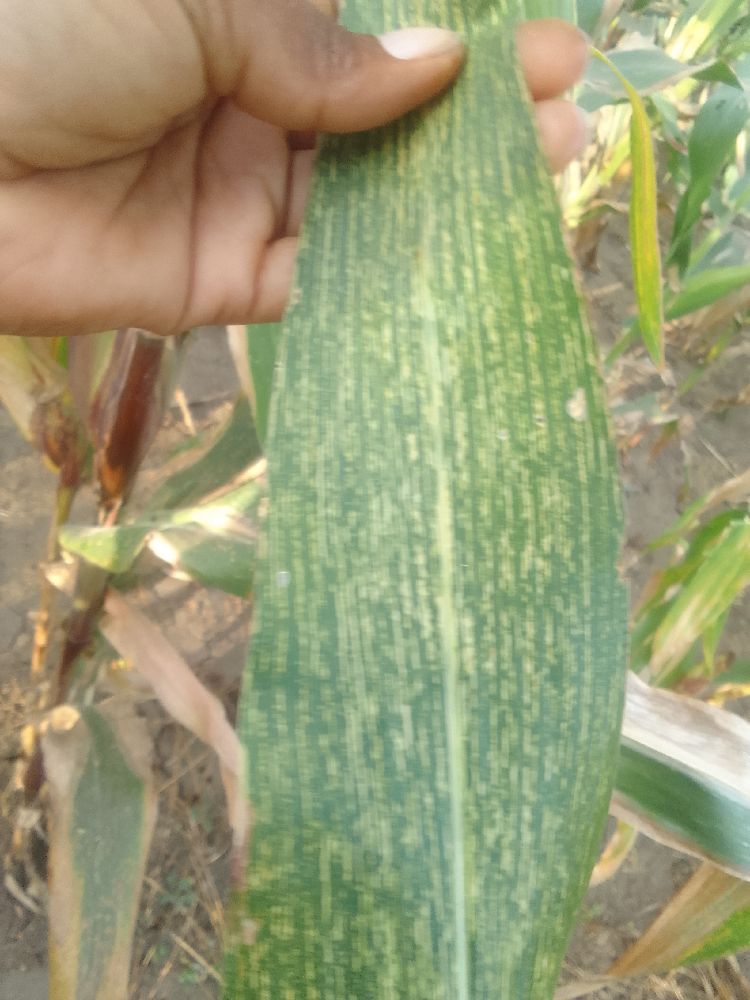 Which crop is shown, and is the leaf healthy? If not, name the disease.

maize, maize streak virus
